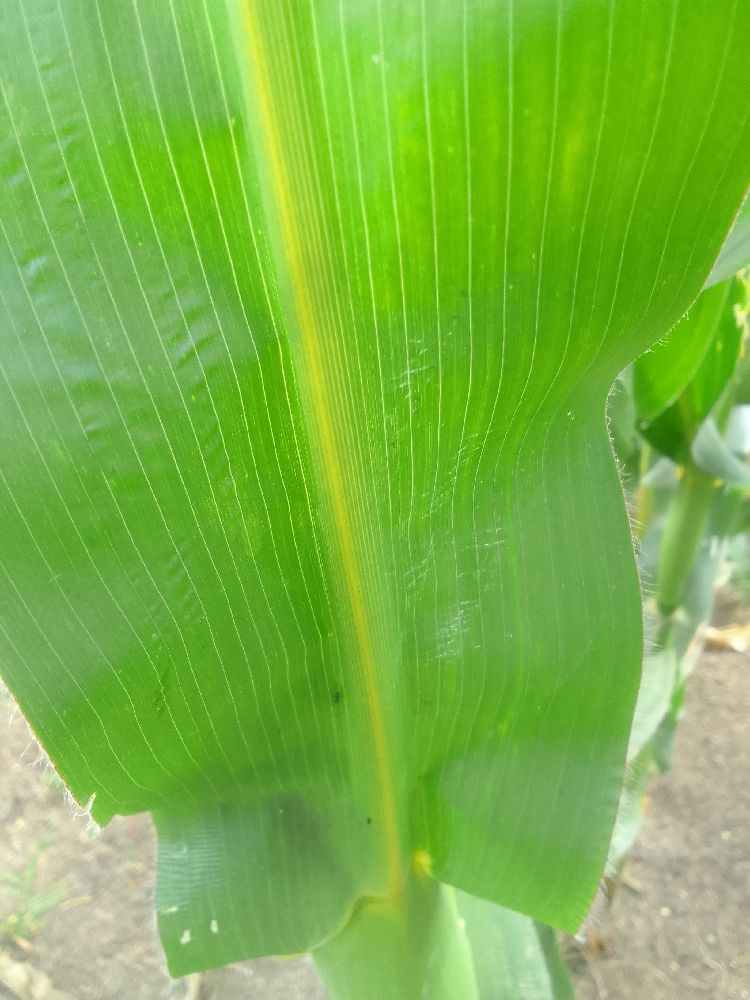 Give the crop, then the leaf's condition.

maize, healthy
